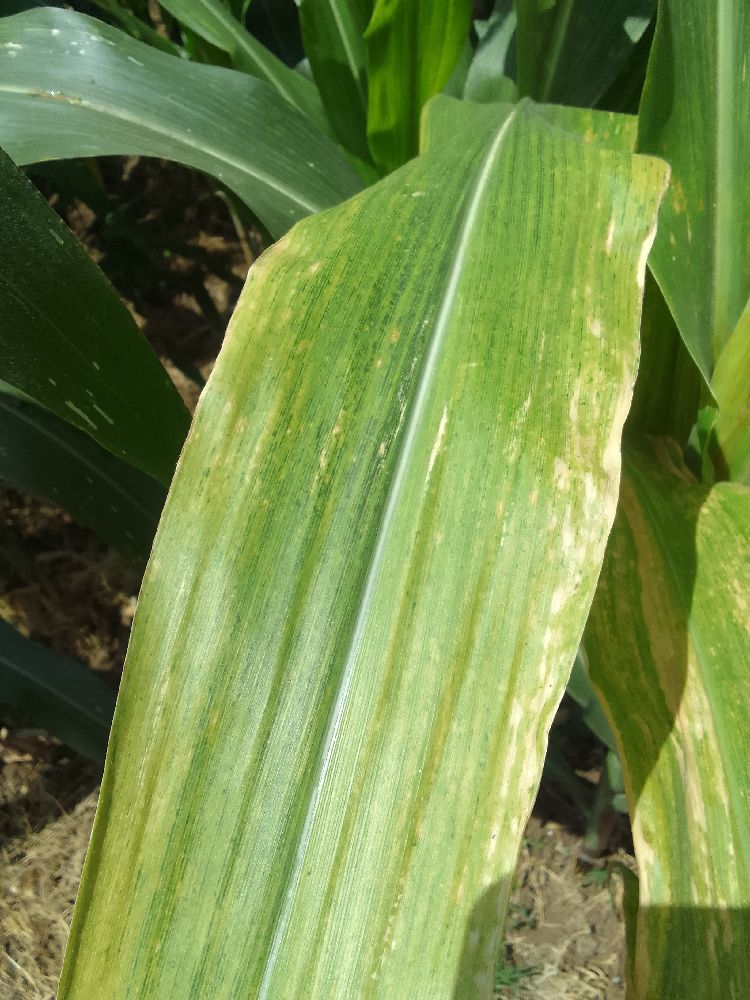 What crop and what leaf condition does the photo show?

maize, maize lethal necrosis
